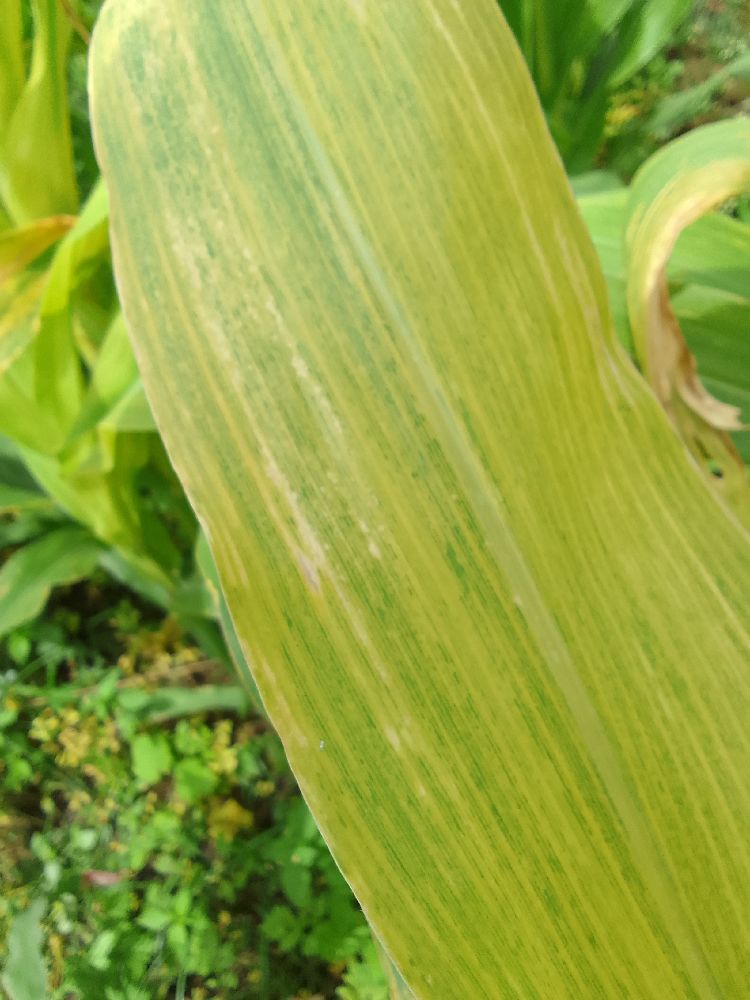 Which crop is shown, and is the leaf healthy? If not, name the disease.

maize, maize lethal necrosis
